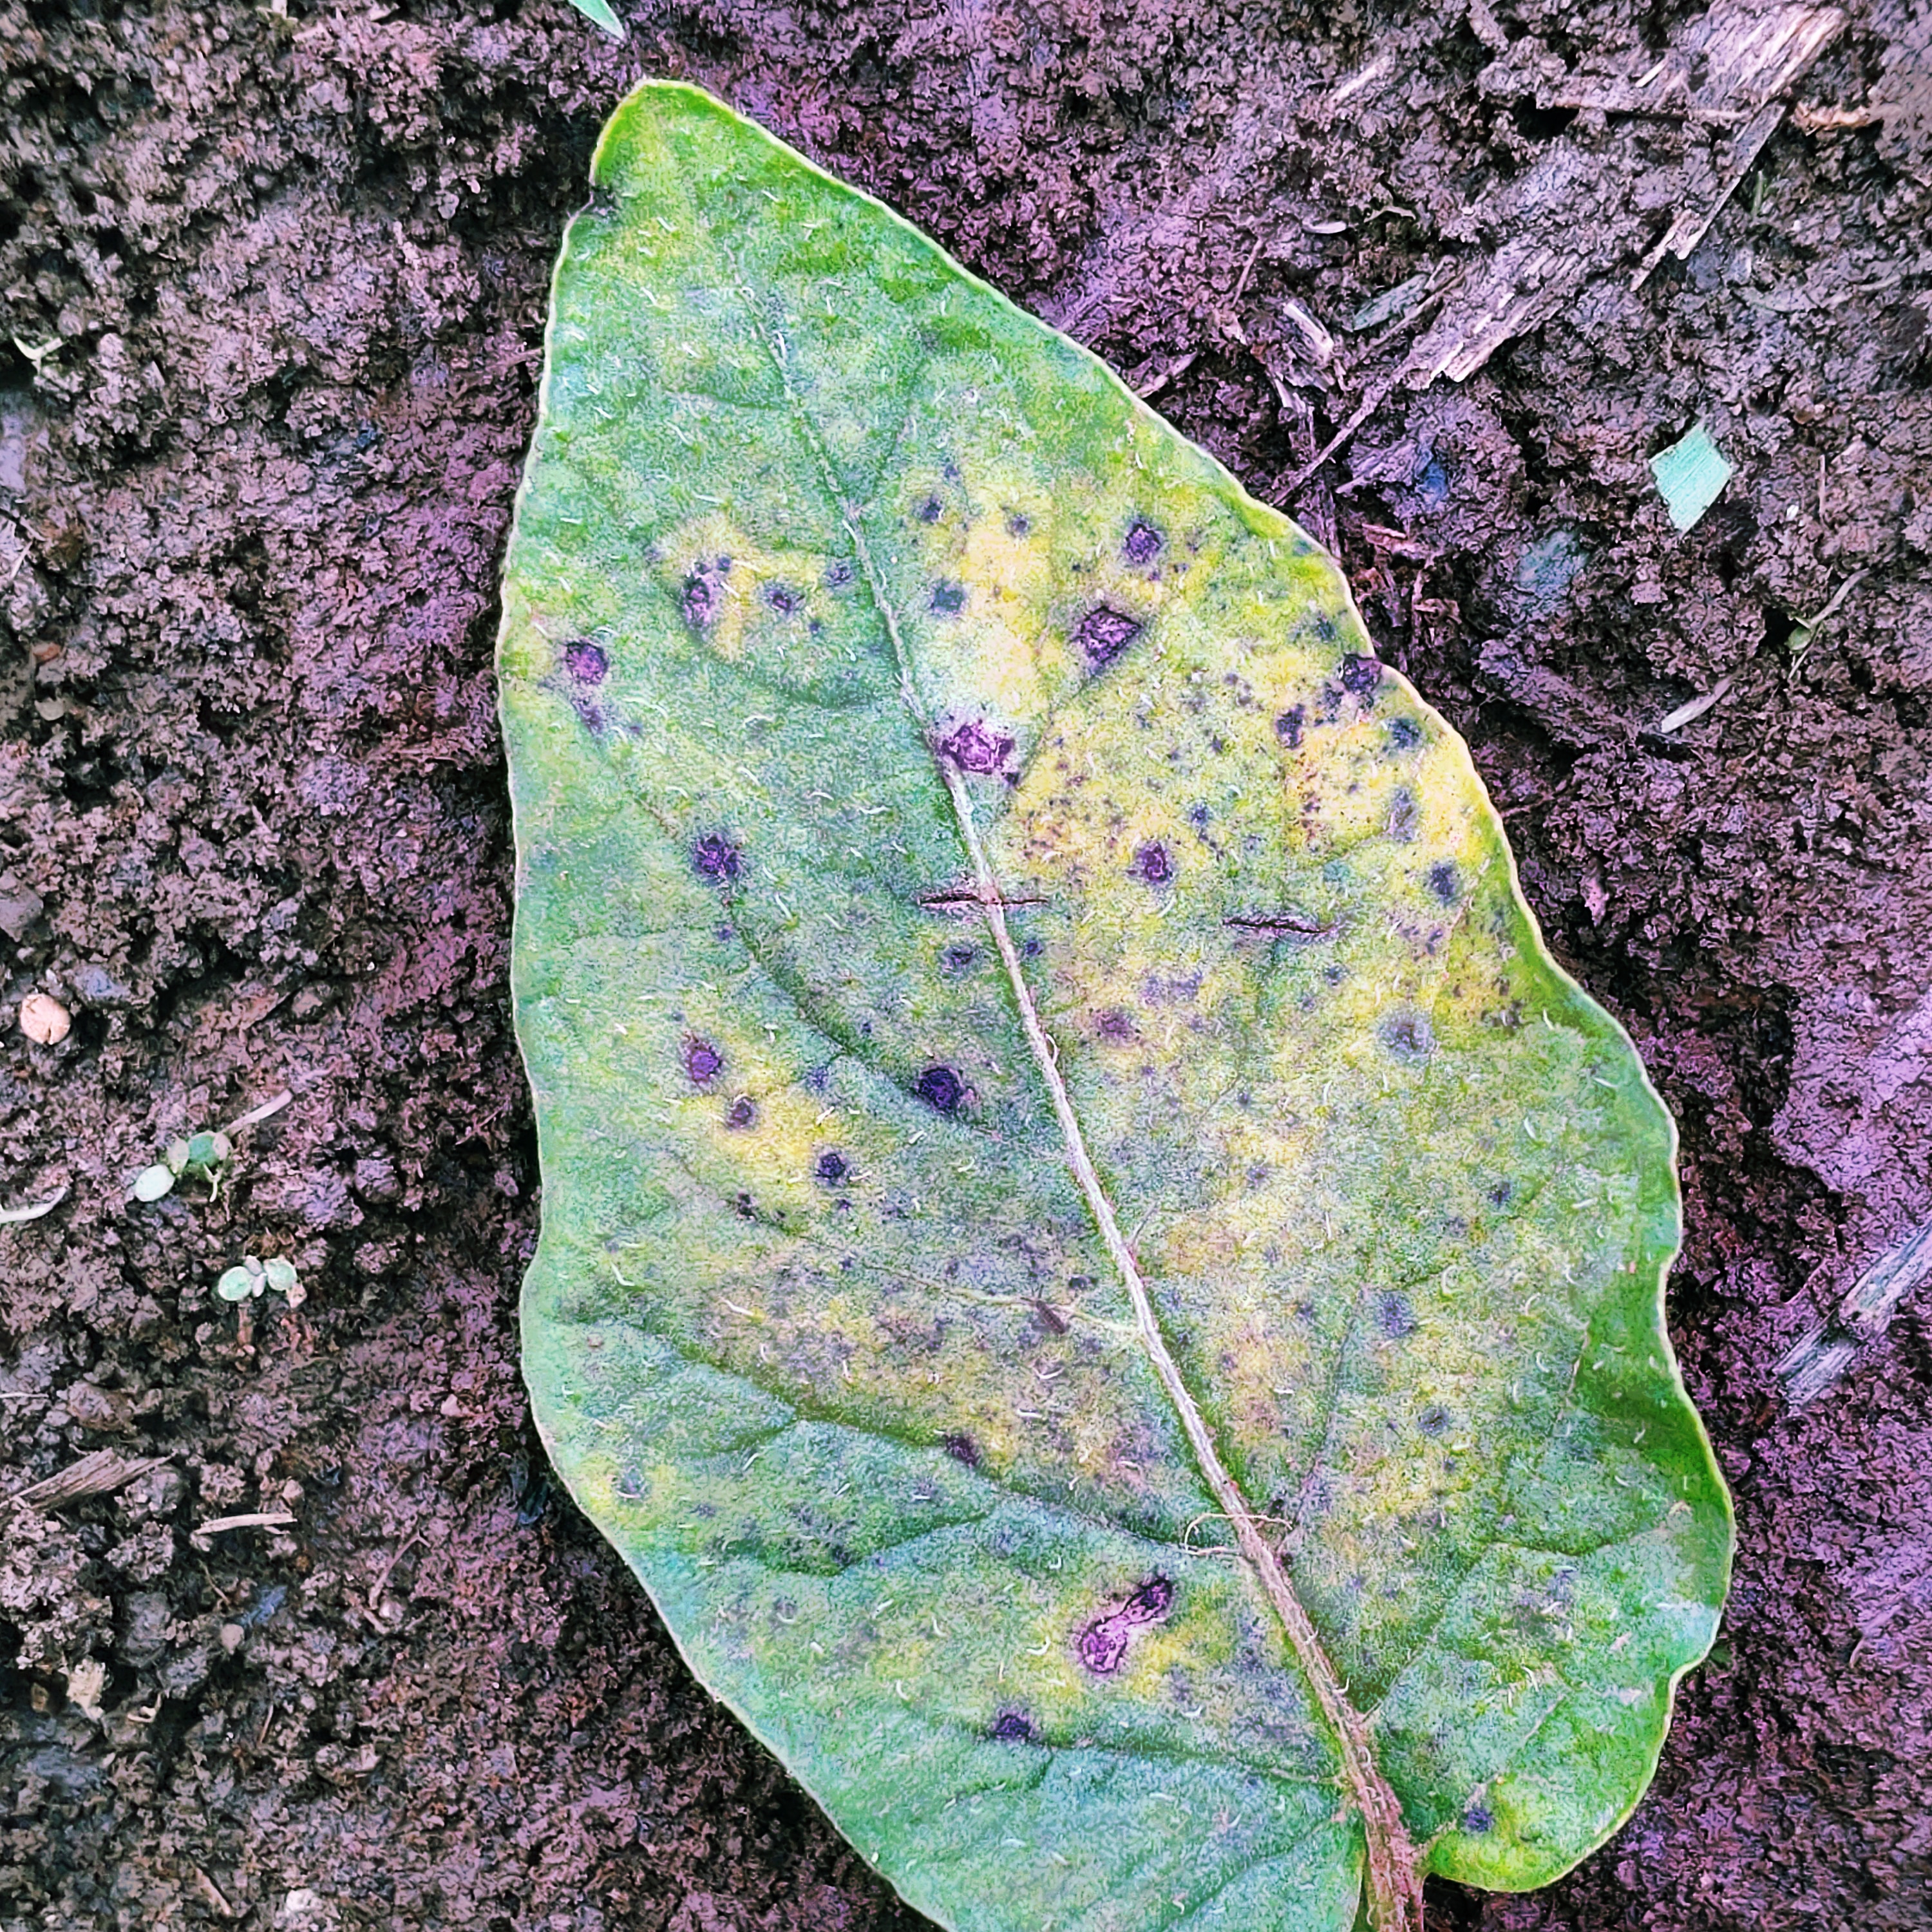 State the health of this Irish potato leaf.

late blight
